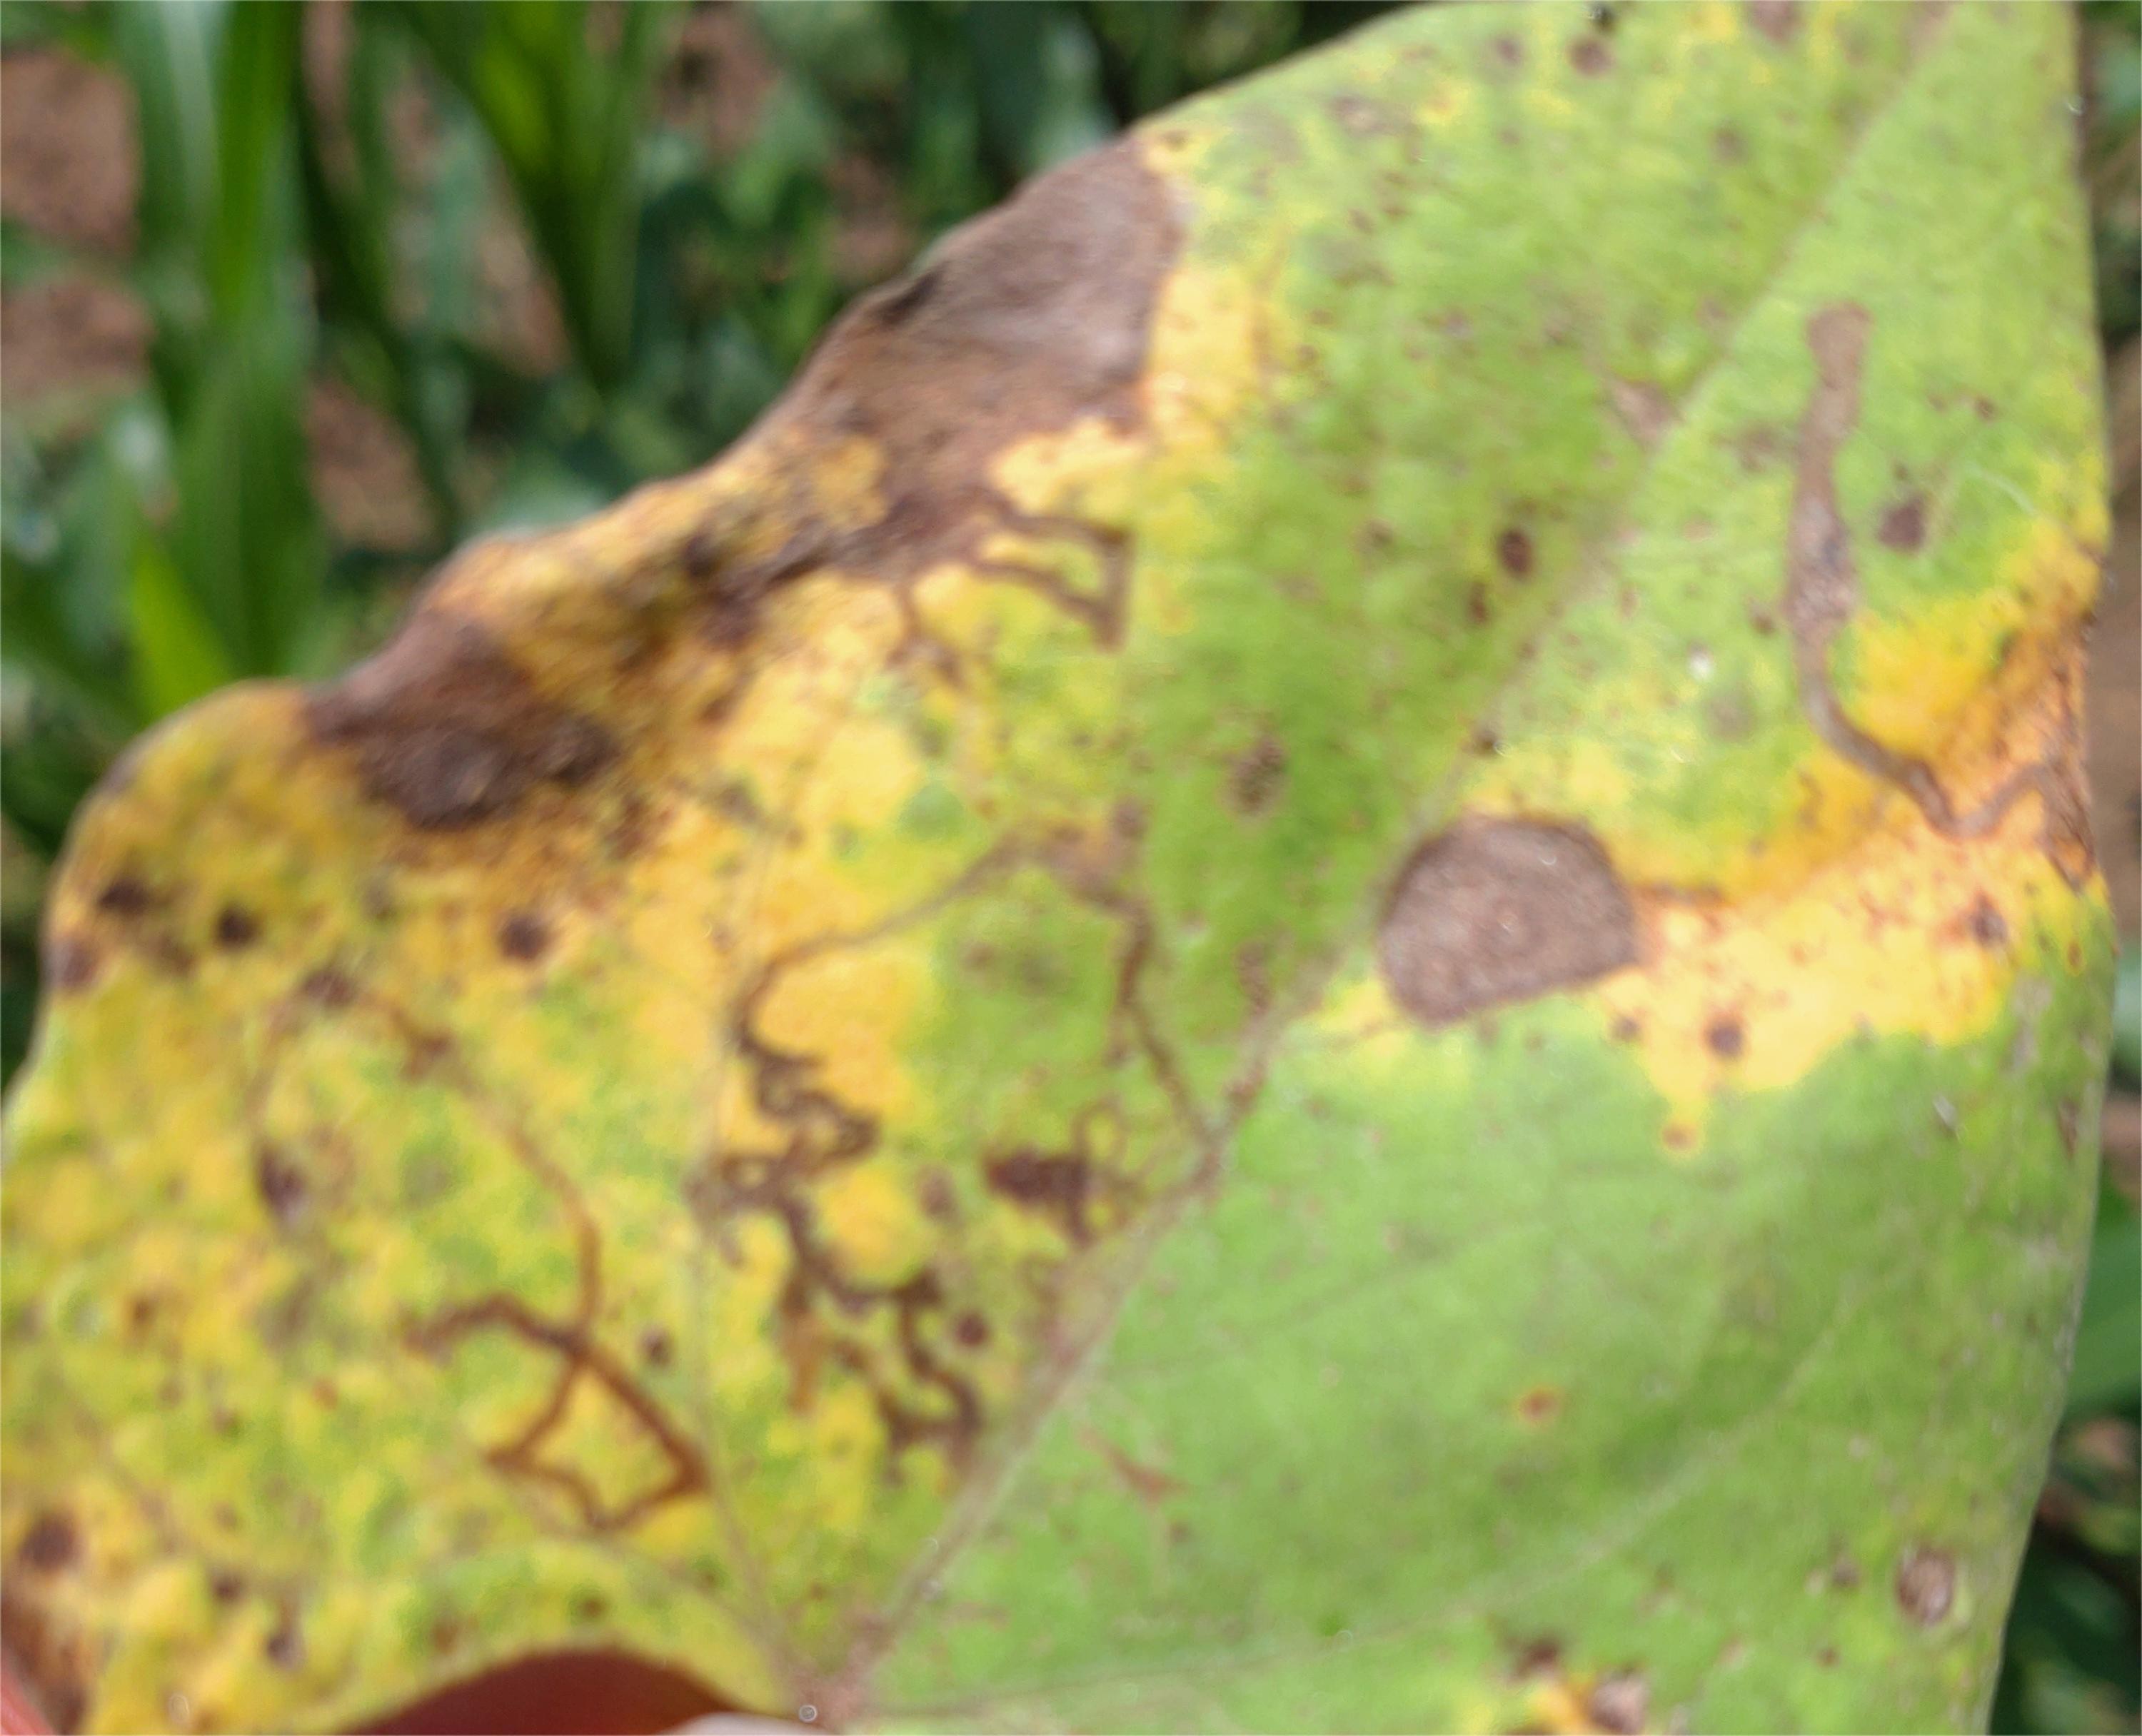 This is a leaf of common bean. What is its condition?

anthracnose
